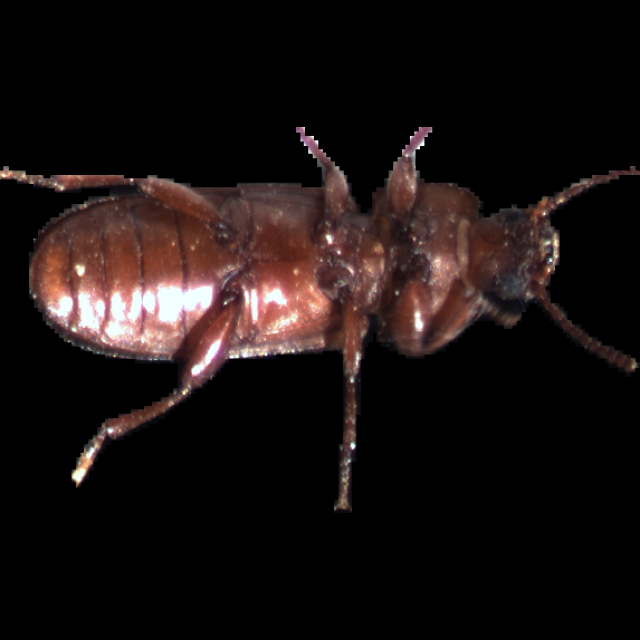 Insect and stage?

mealworm beetle
